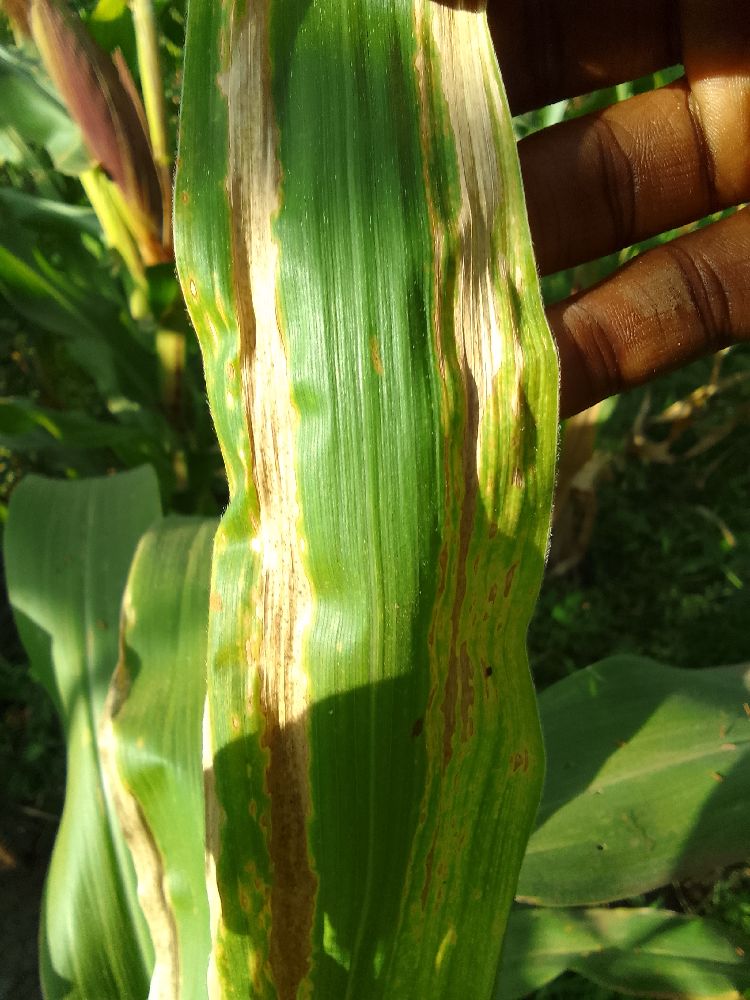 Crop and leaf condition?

maize, maize lethal necrosis
